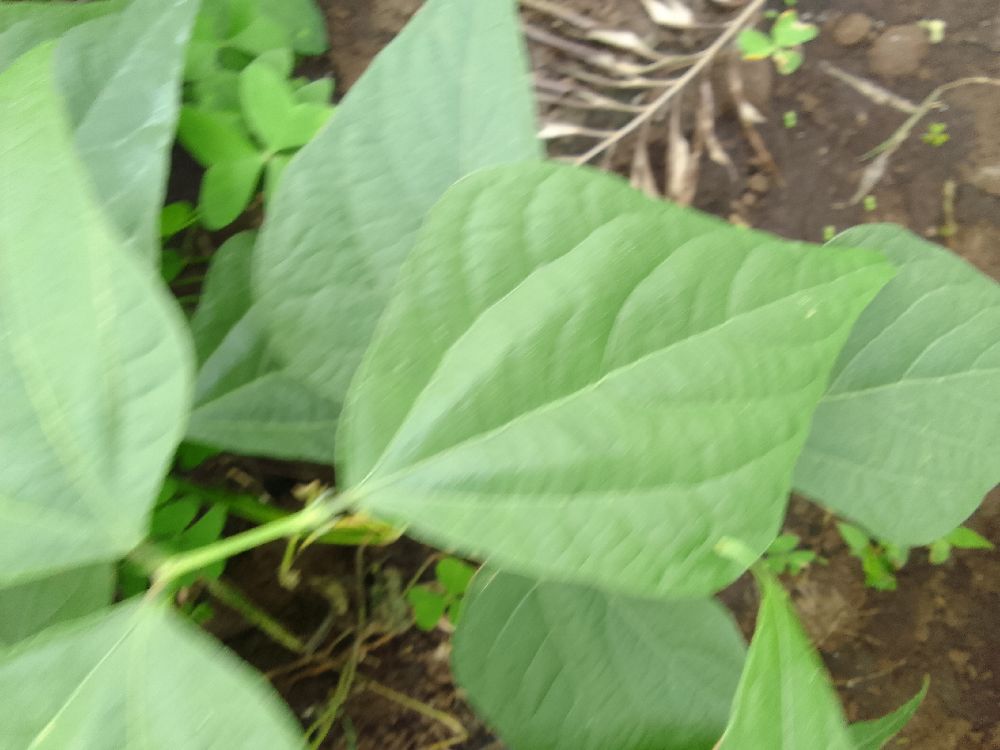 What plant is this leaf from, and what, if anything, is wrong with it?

common bean, healthy
